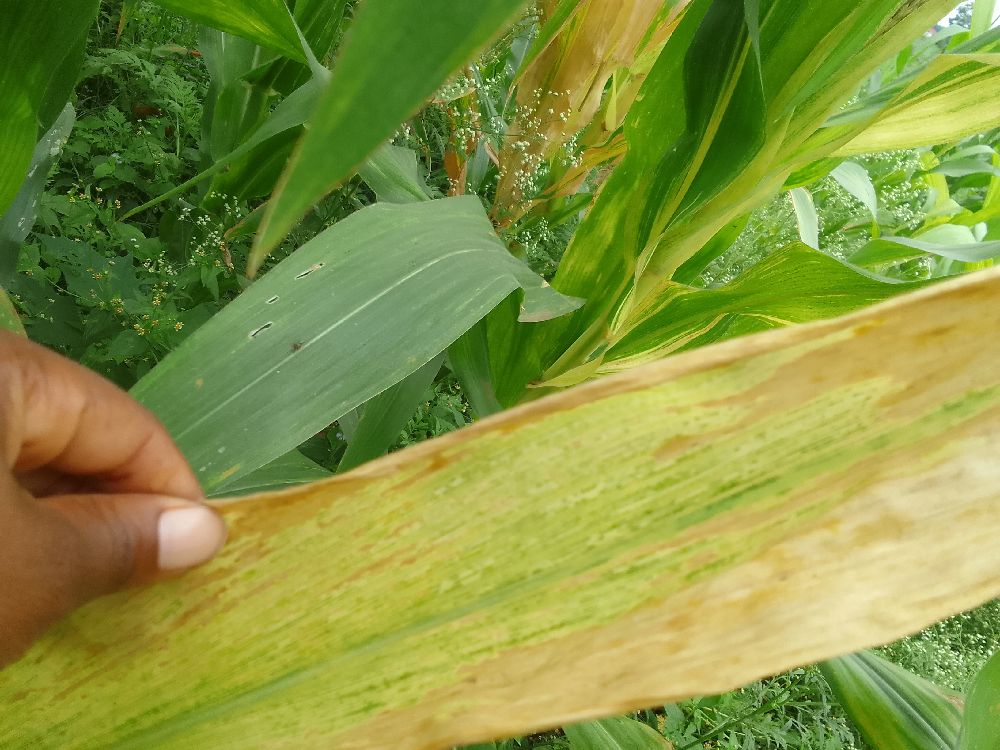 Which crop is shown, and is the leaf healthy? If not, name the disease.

maize, maize lethal necrosis
